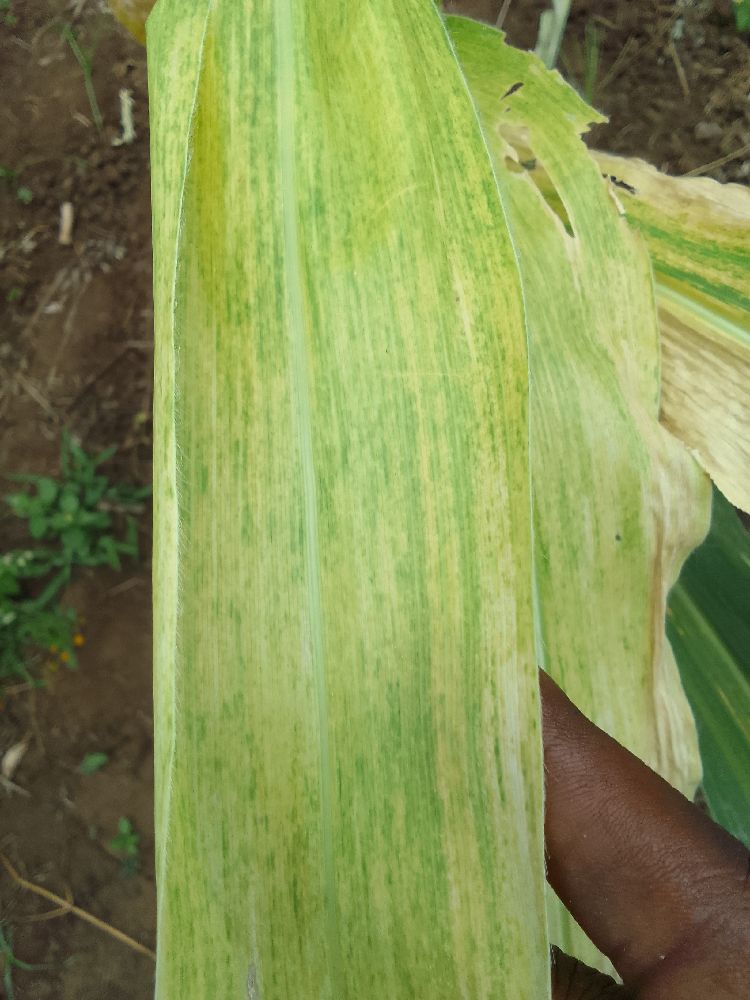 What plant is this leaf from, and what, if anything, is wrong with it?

maize, maize lethal necrosis
